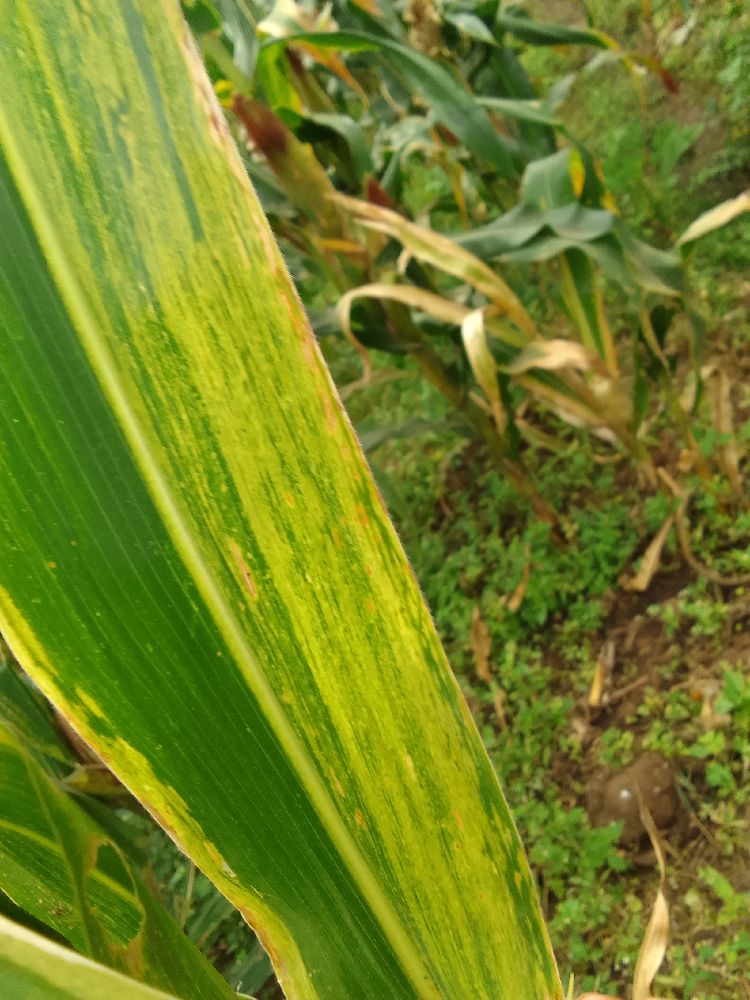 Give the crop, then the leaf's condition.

maize, maize lethal necrosis
